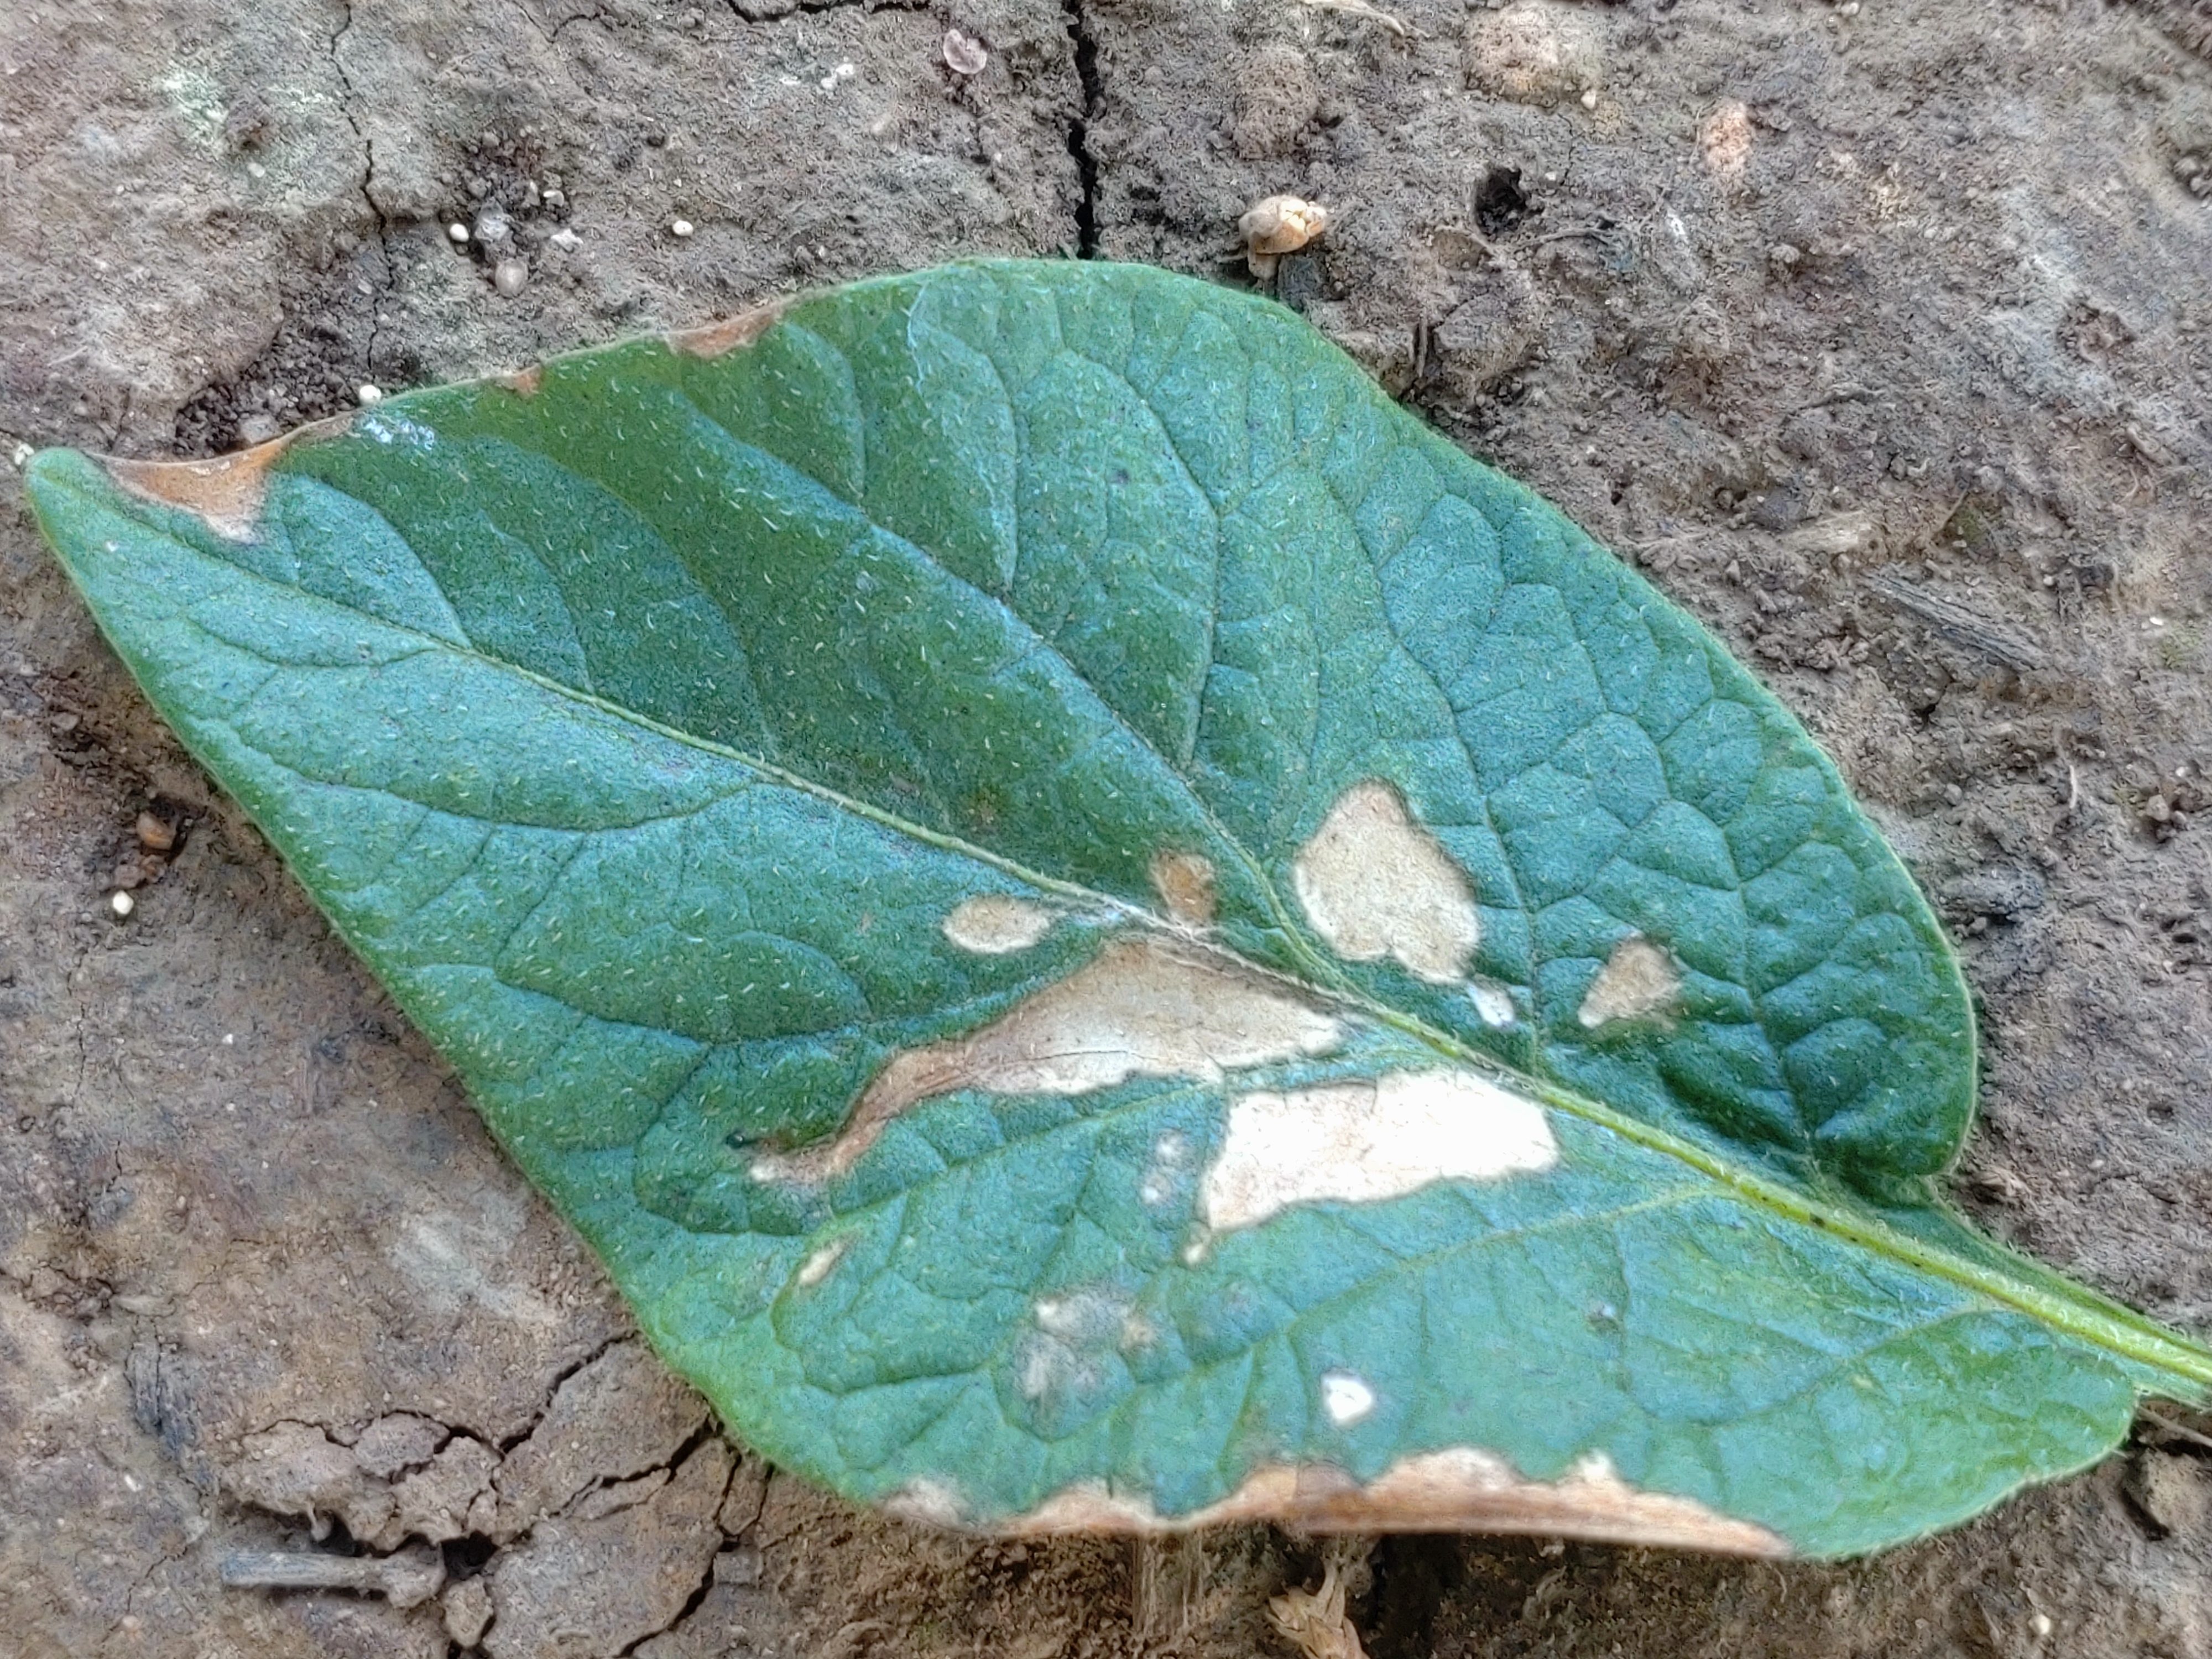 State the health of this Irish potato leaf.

early blight
